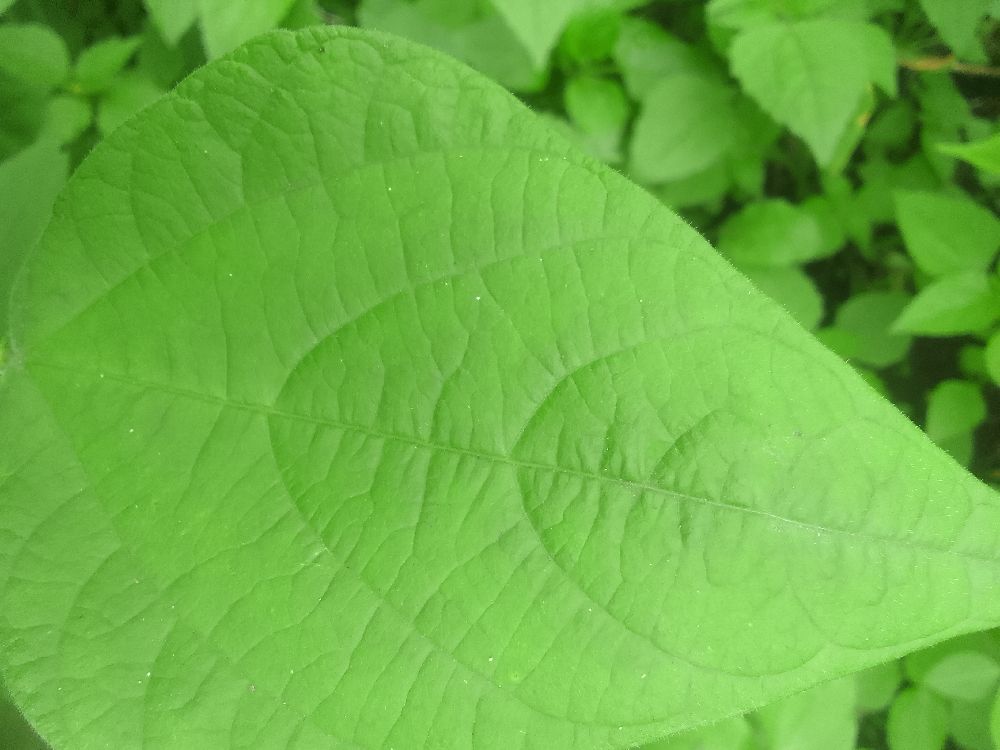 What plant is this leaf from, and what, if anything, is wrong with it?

common bean, healthy
